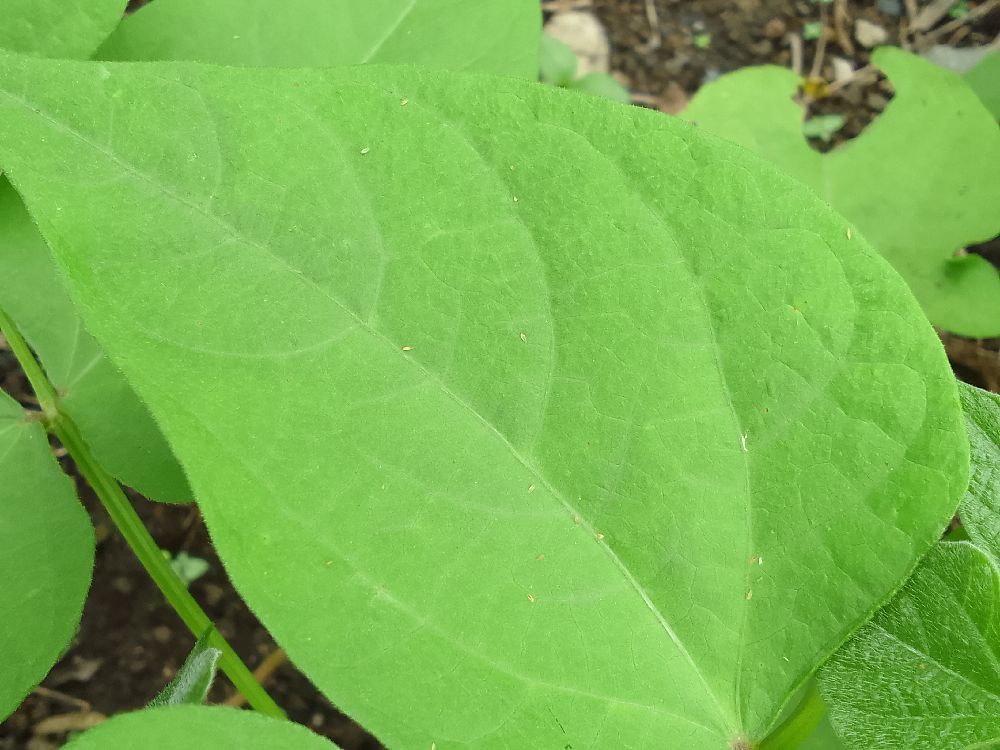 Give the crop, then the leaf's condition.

common bean, healthy
